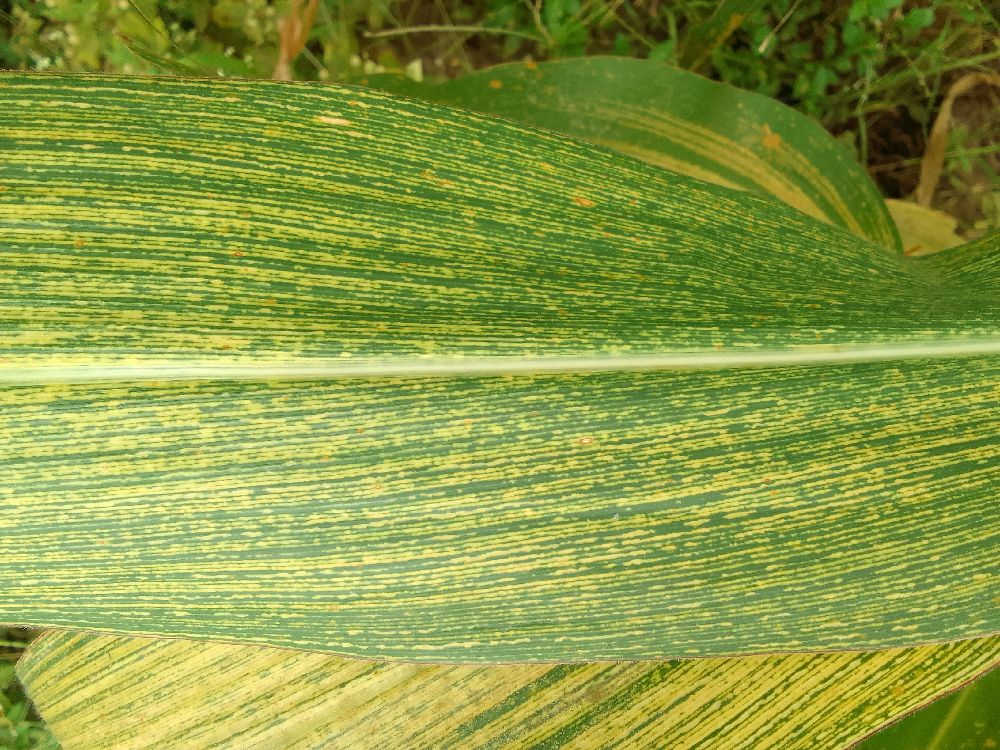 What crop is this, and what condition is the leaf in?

maize, maize streak virus
